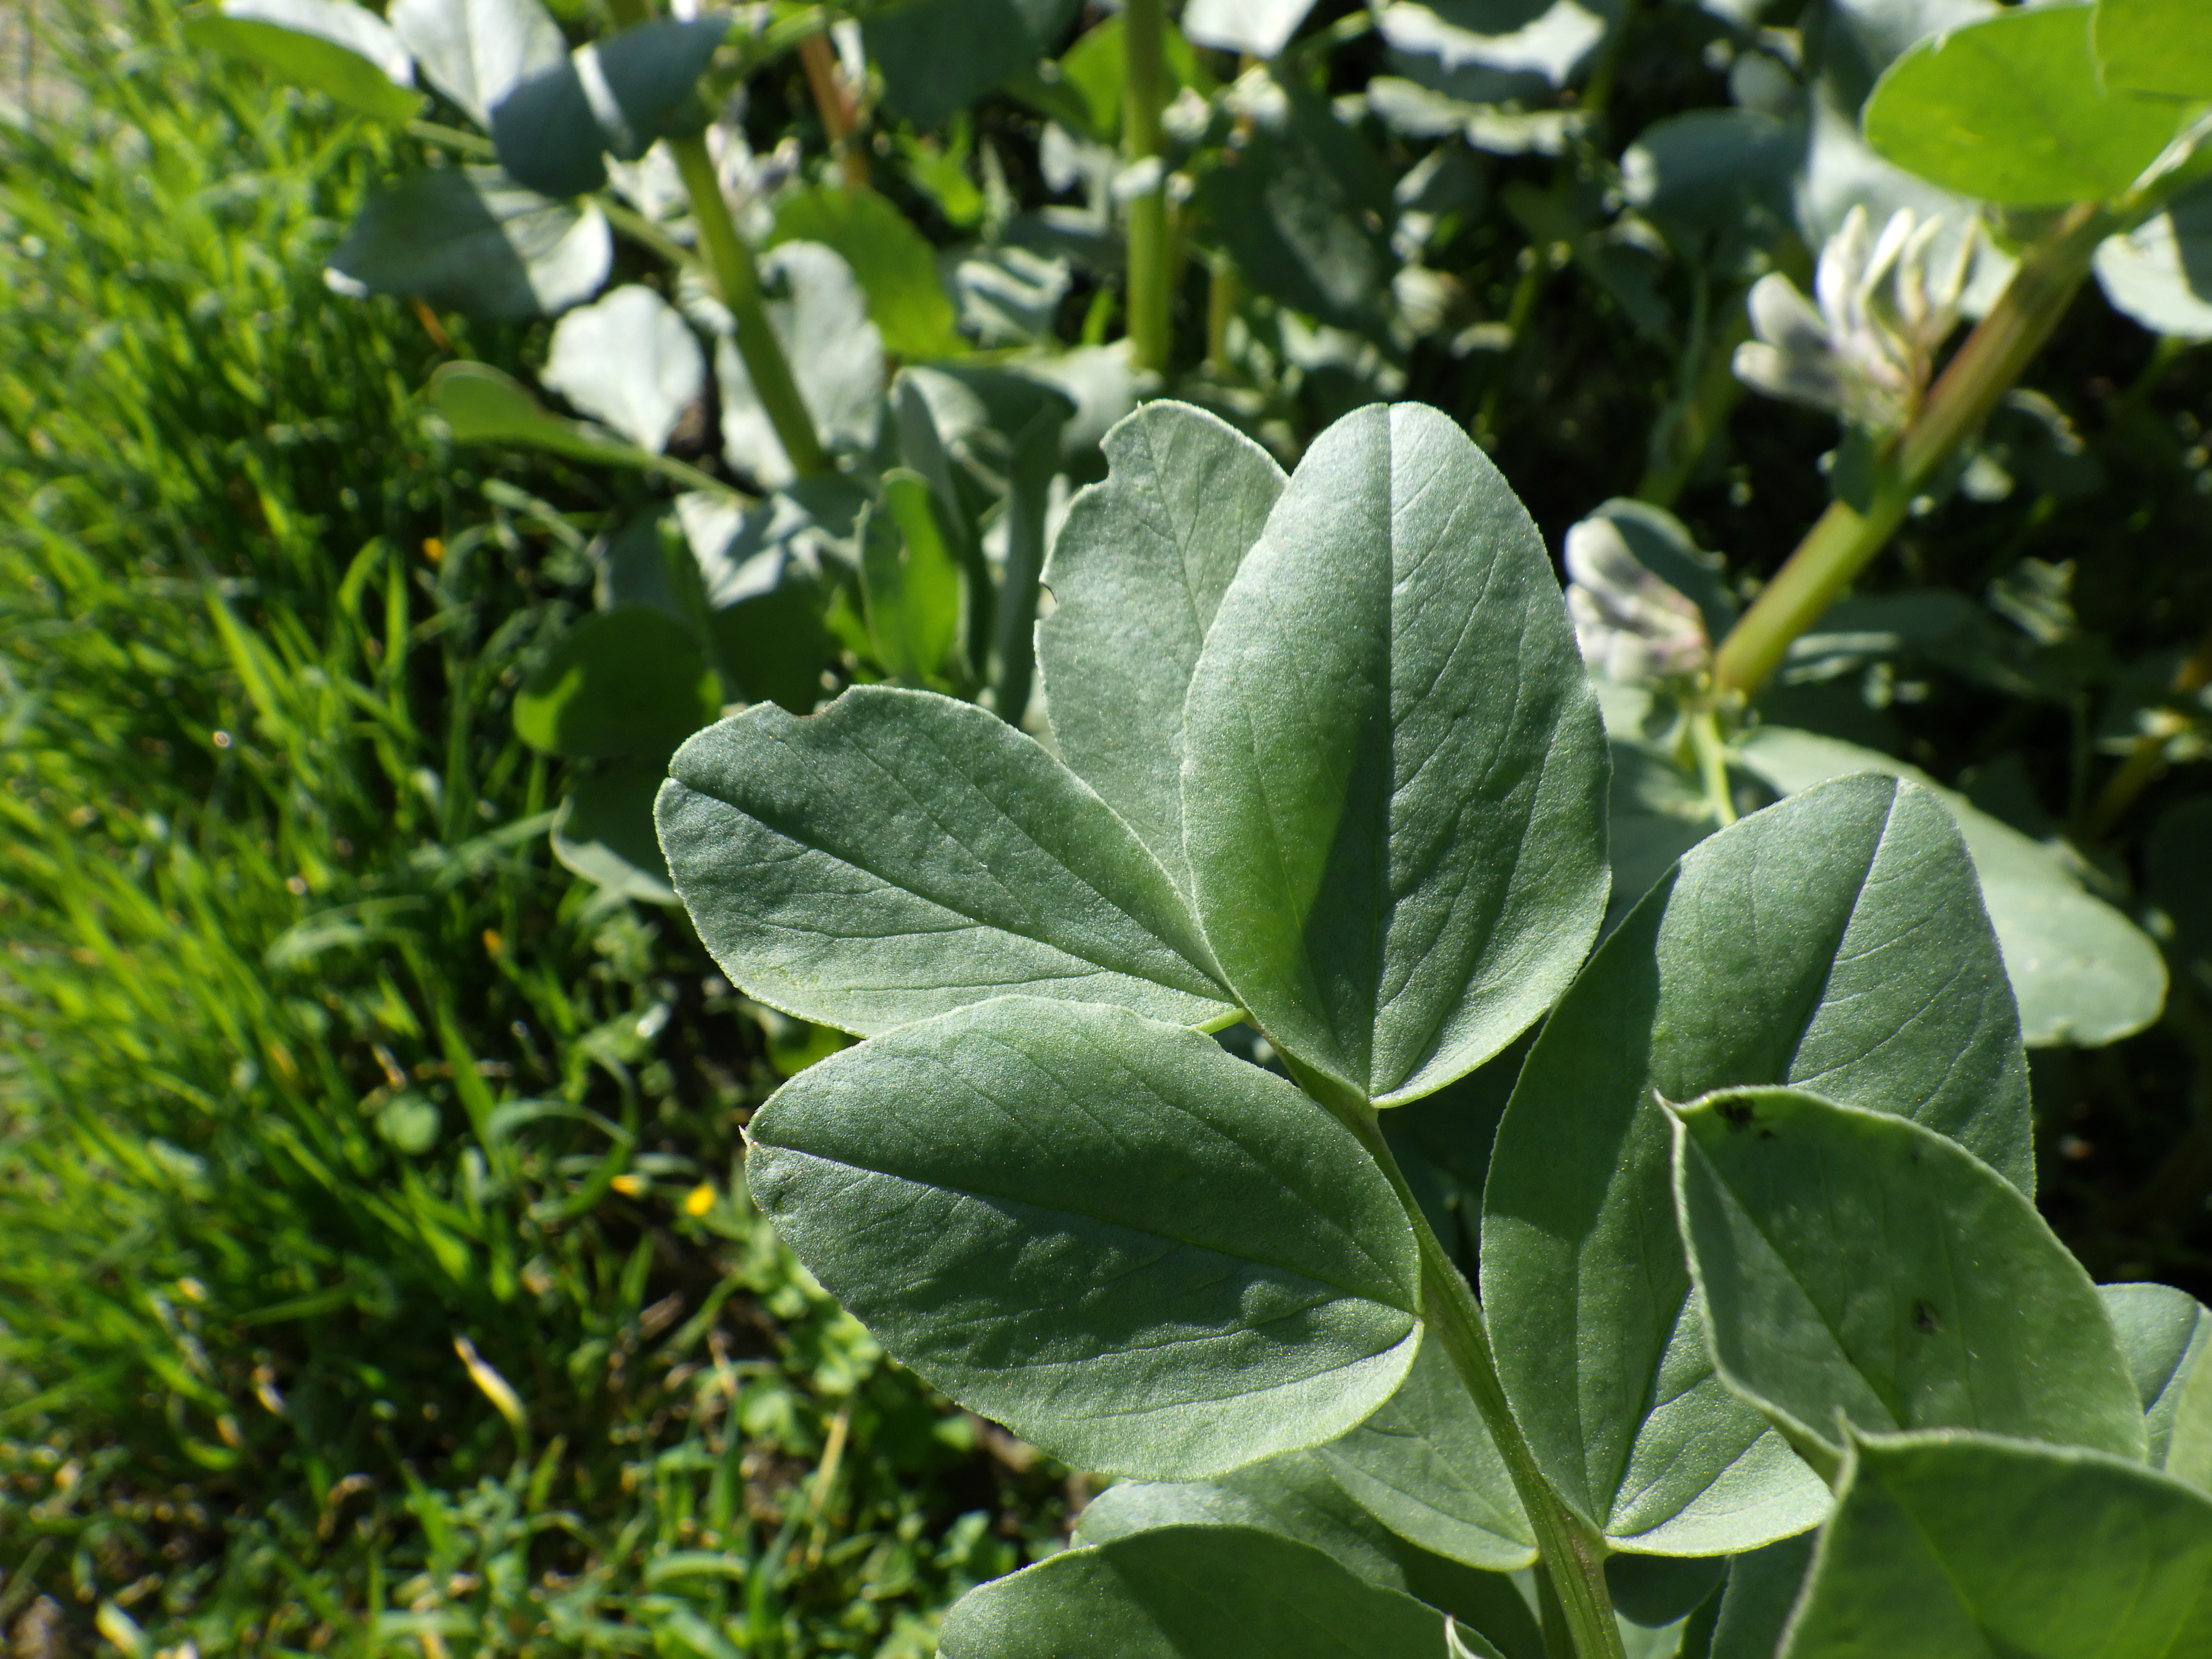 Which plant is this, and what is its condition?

faba bean, healthy
